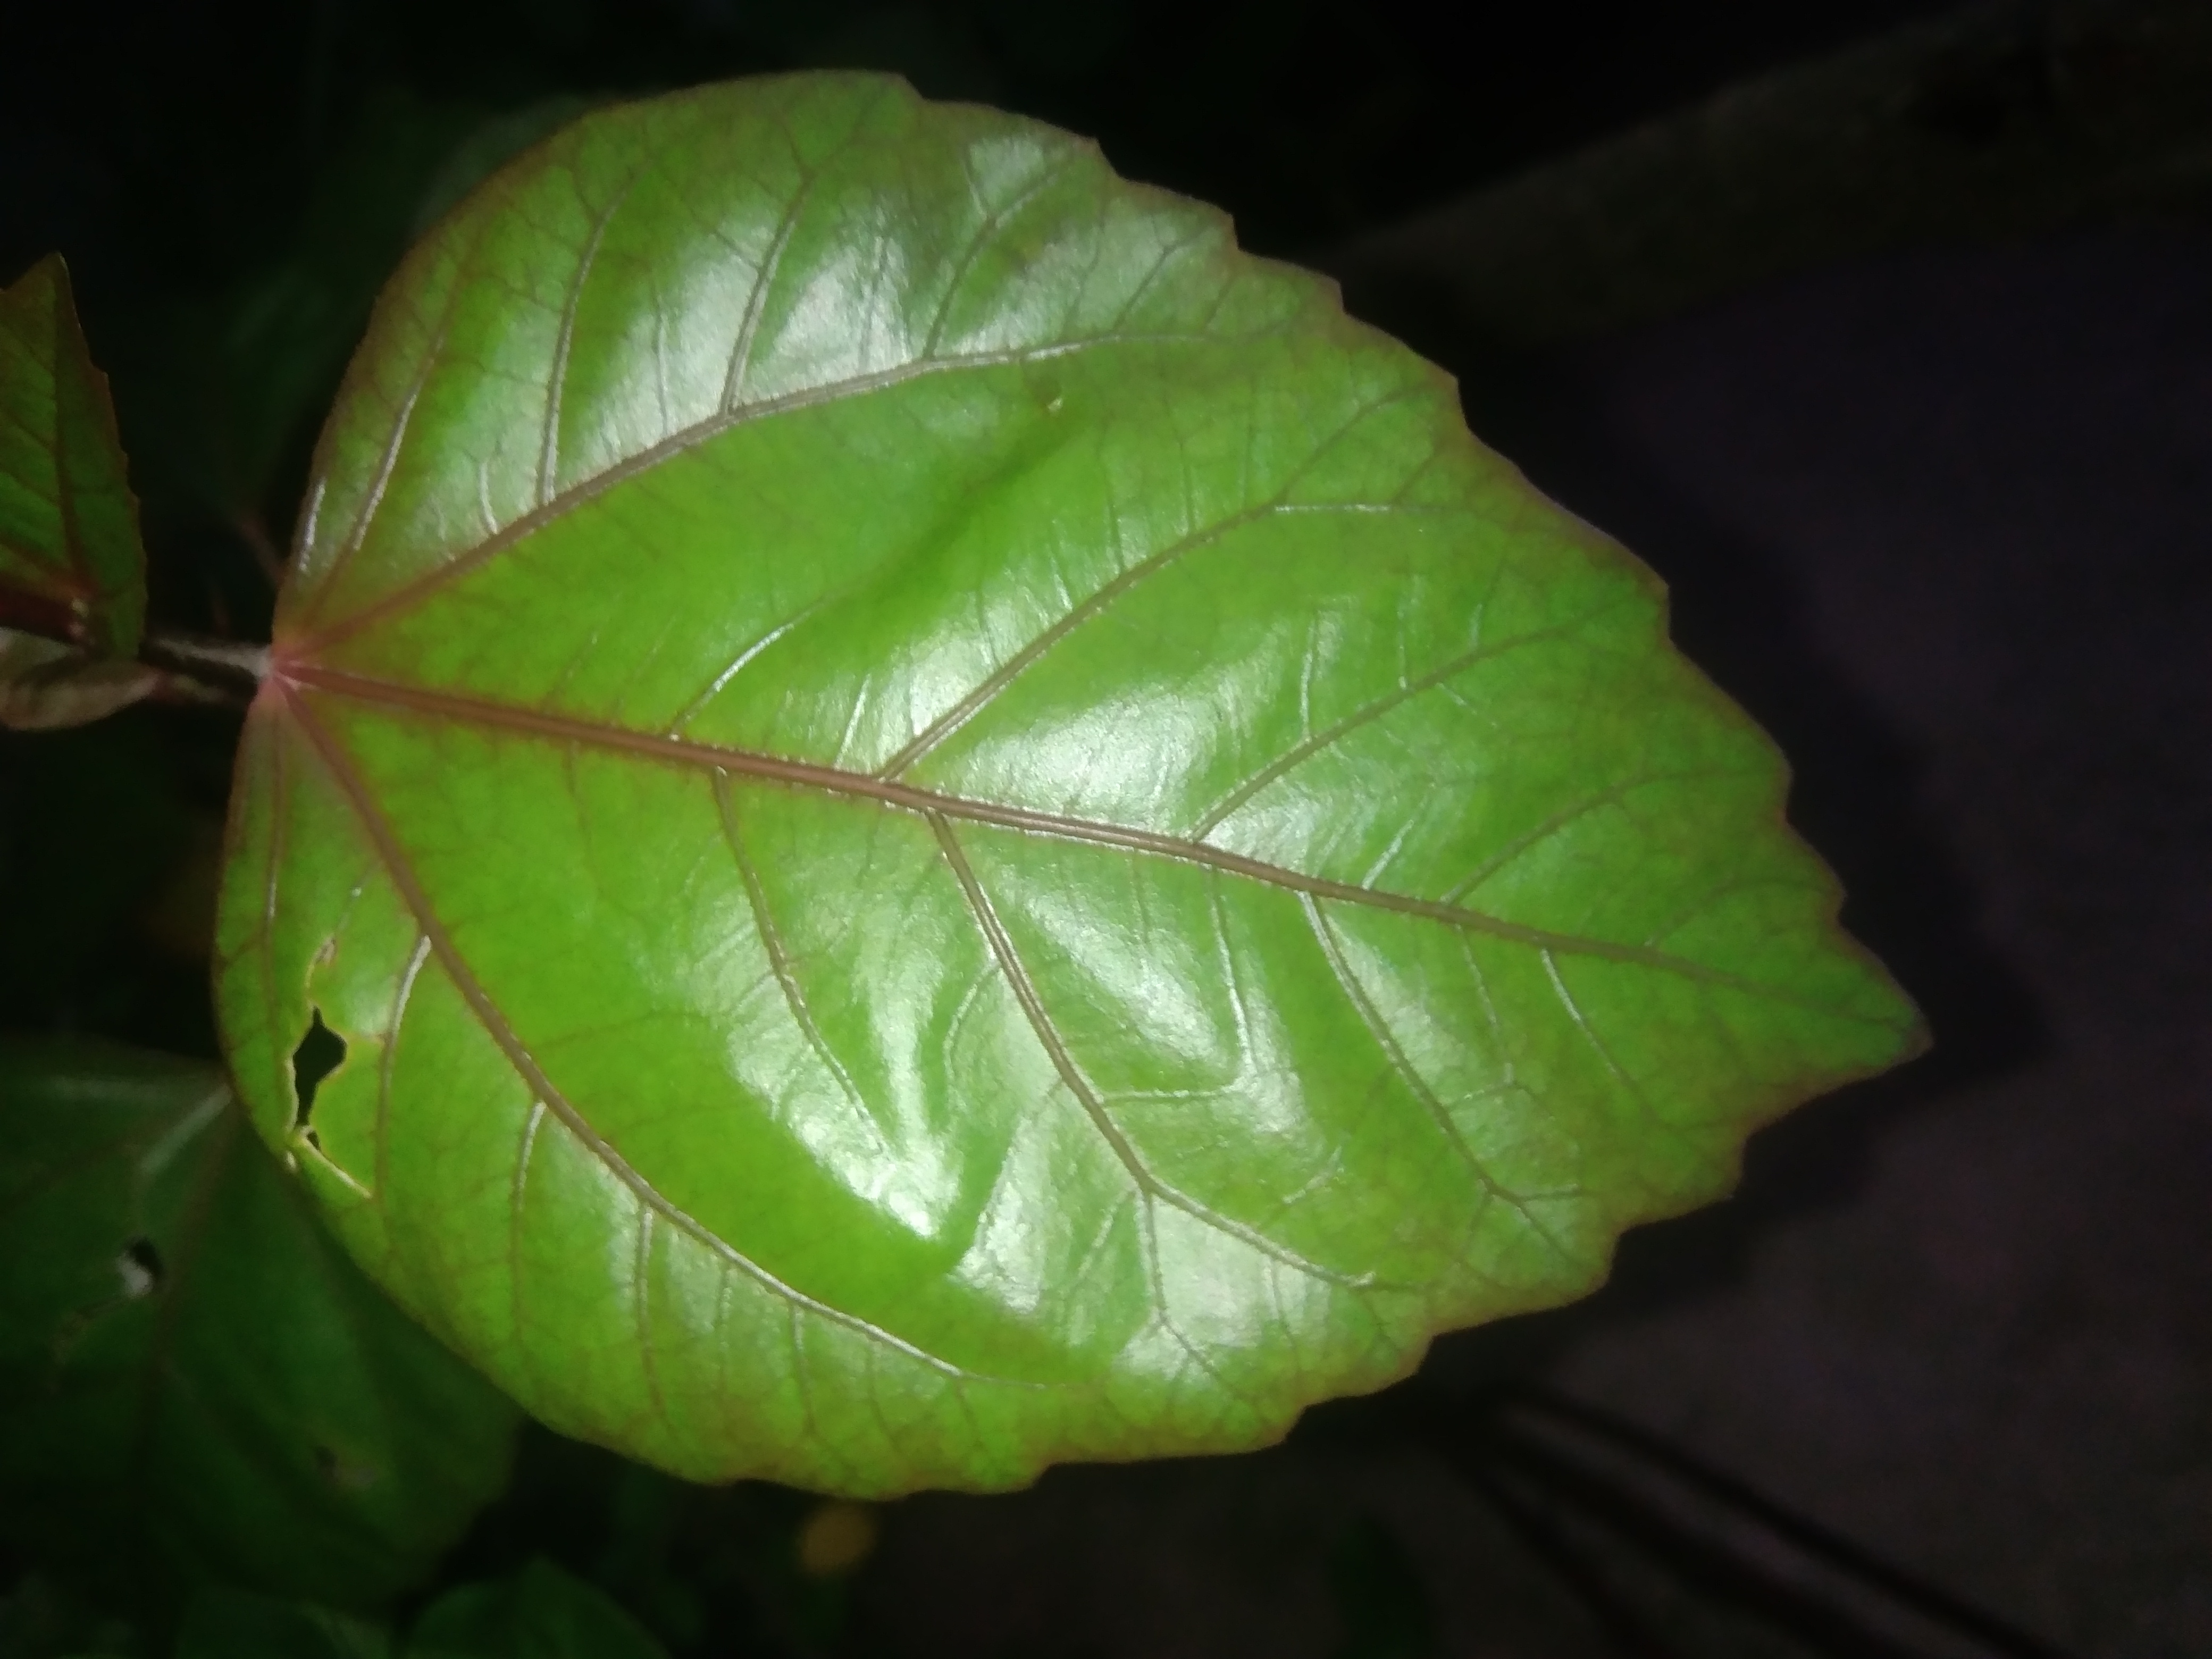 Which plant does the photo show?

hibiscus
